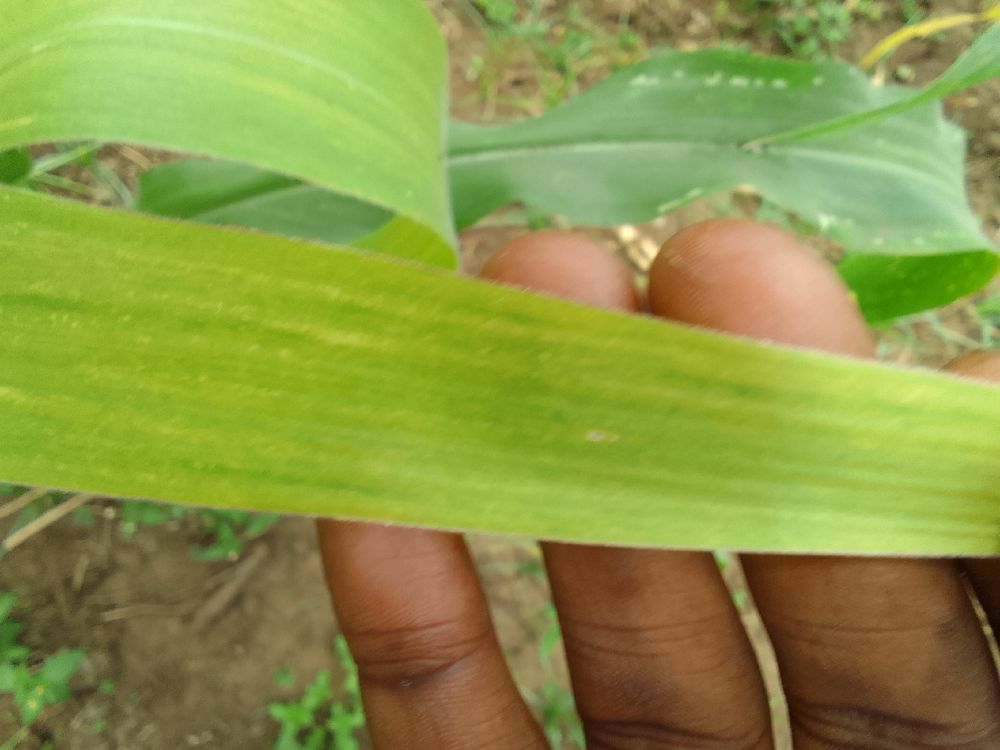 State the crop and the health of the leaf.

maize, maize lethal necrosis
